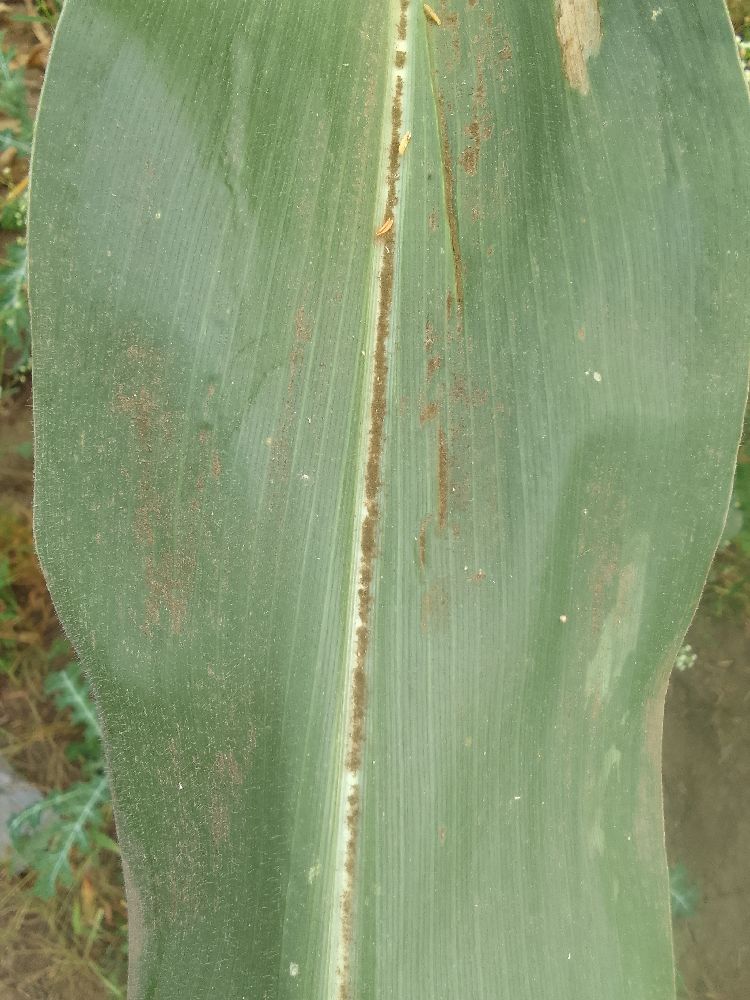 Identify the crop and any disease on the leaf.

maize, healthy
